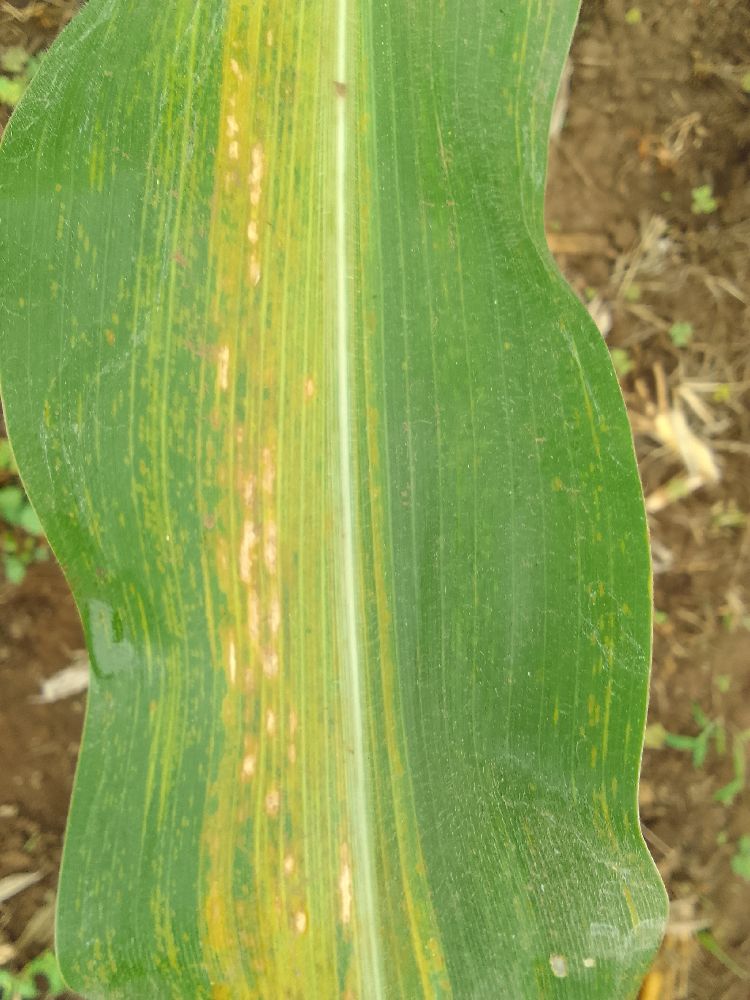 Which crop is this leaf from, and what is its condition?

maize, maize lethal necrosis
